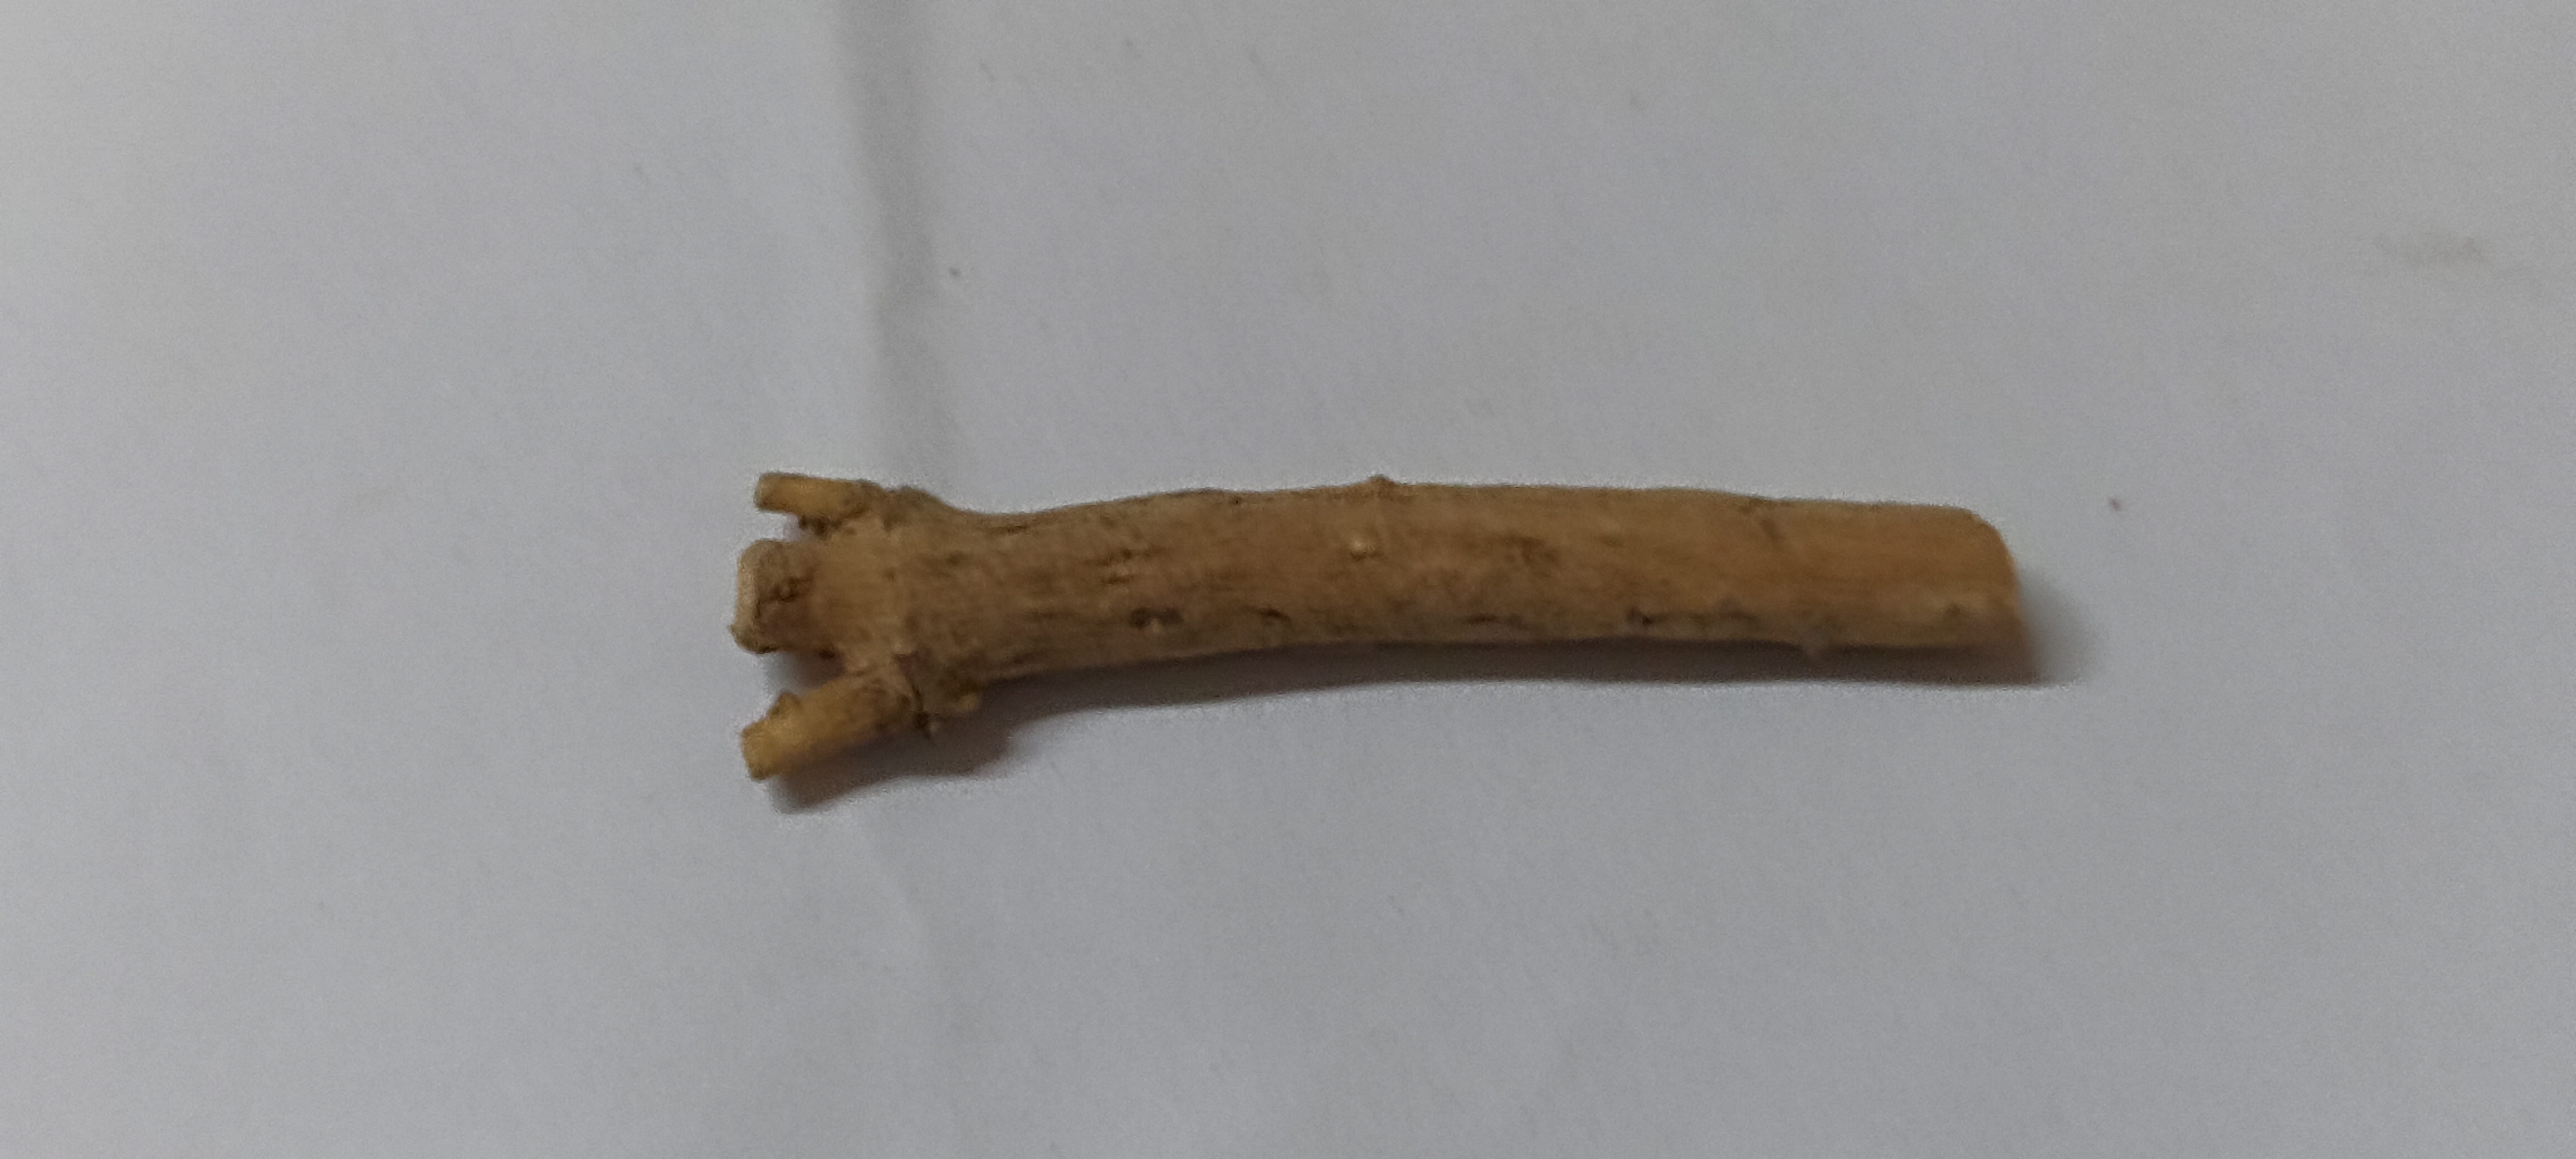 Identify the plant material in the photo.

ashwagandha
